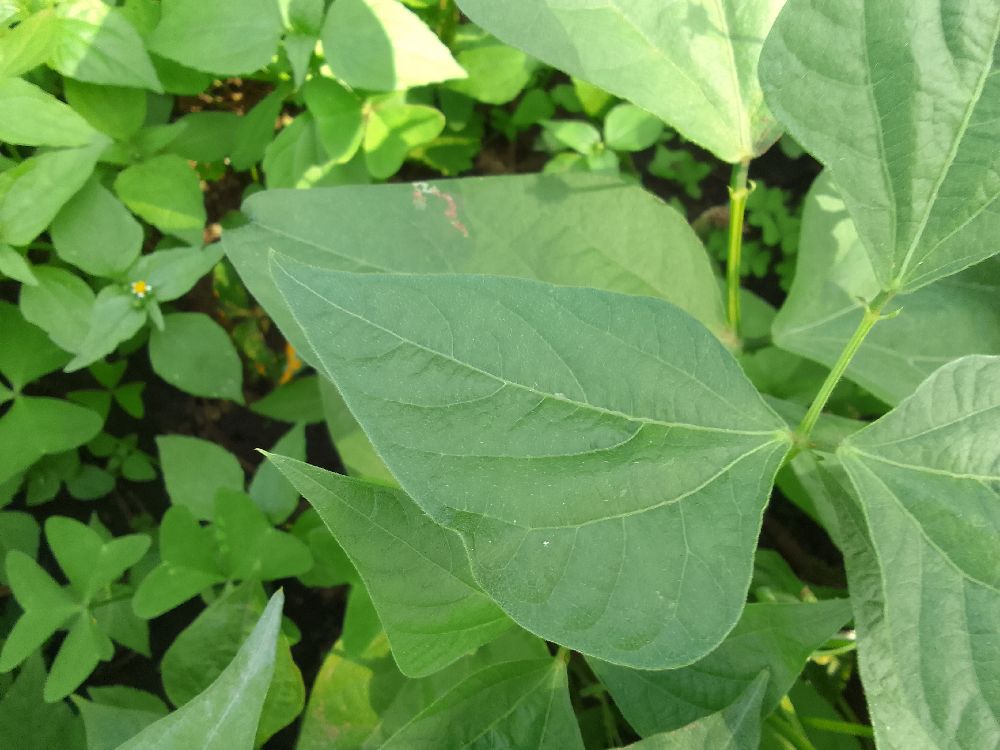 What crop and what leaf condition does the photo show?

common bean, healthy
